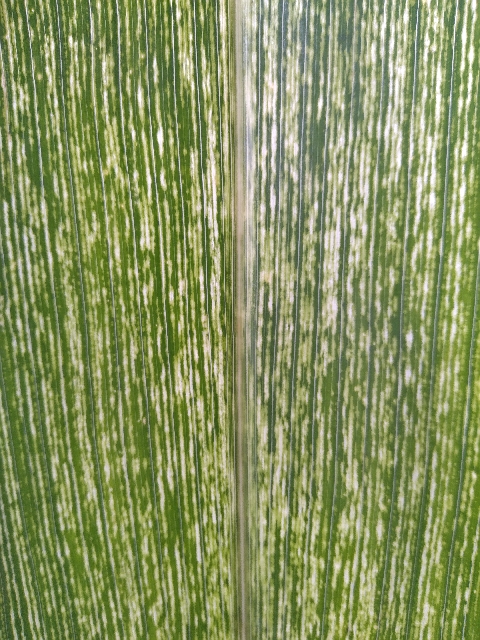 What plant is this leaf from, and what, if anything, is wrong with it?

maize, maize streak virus
